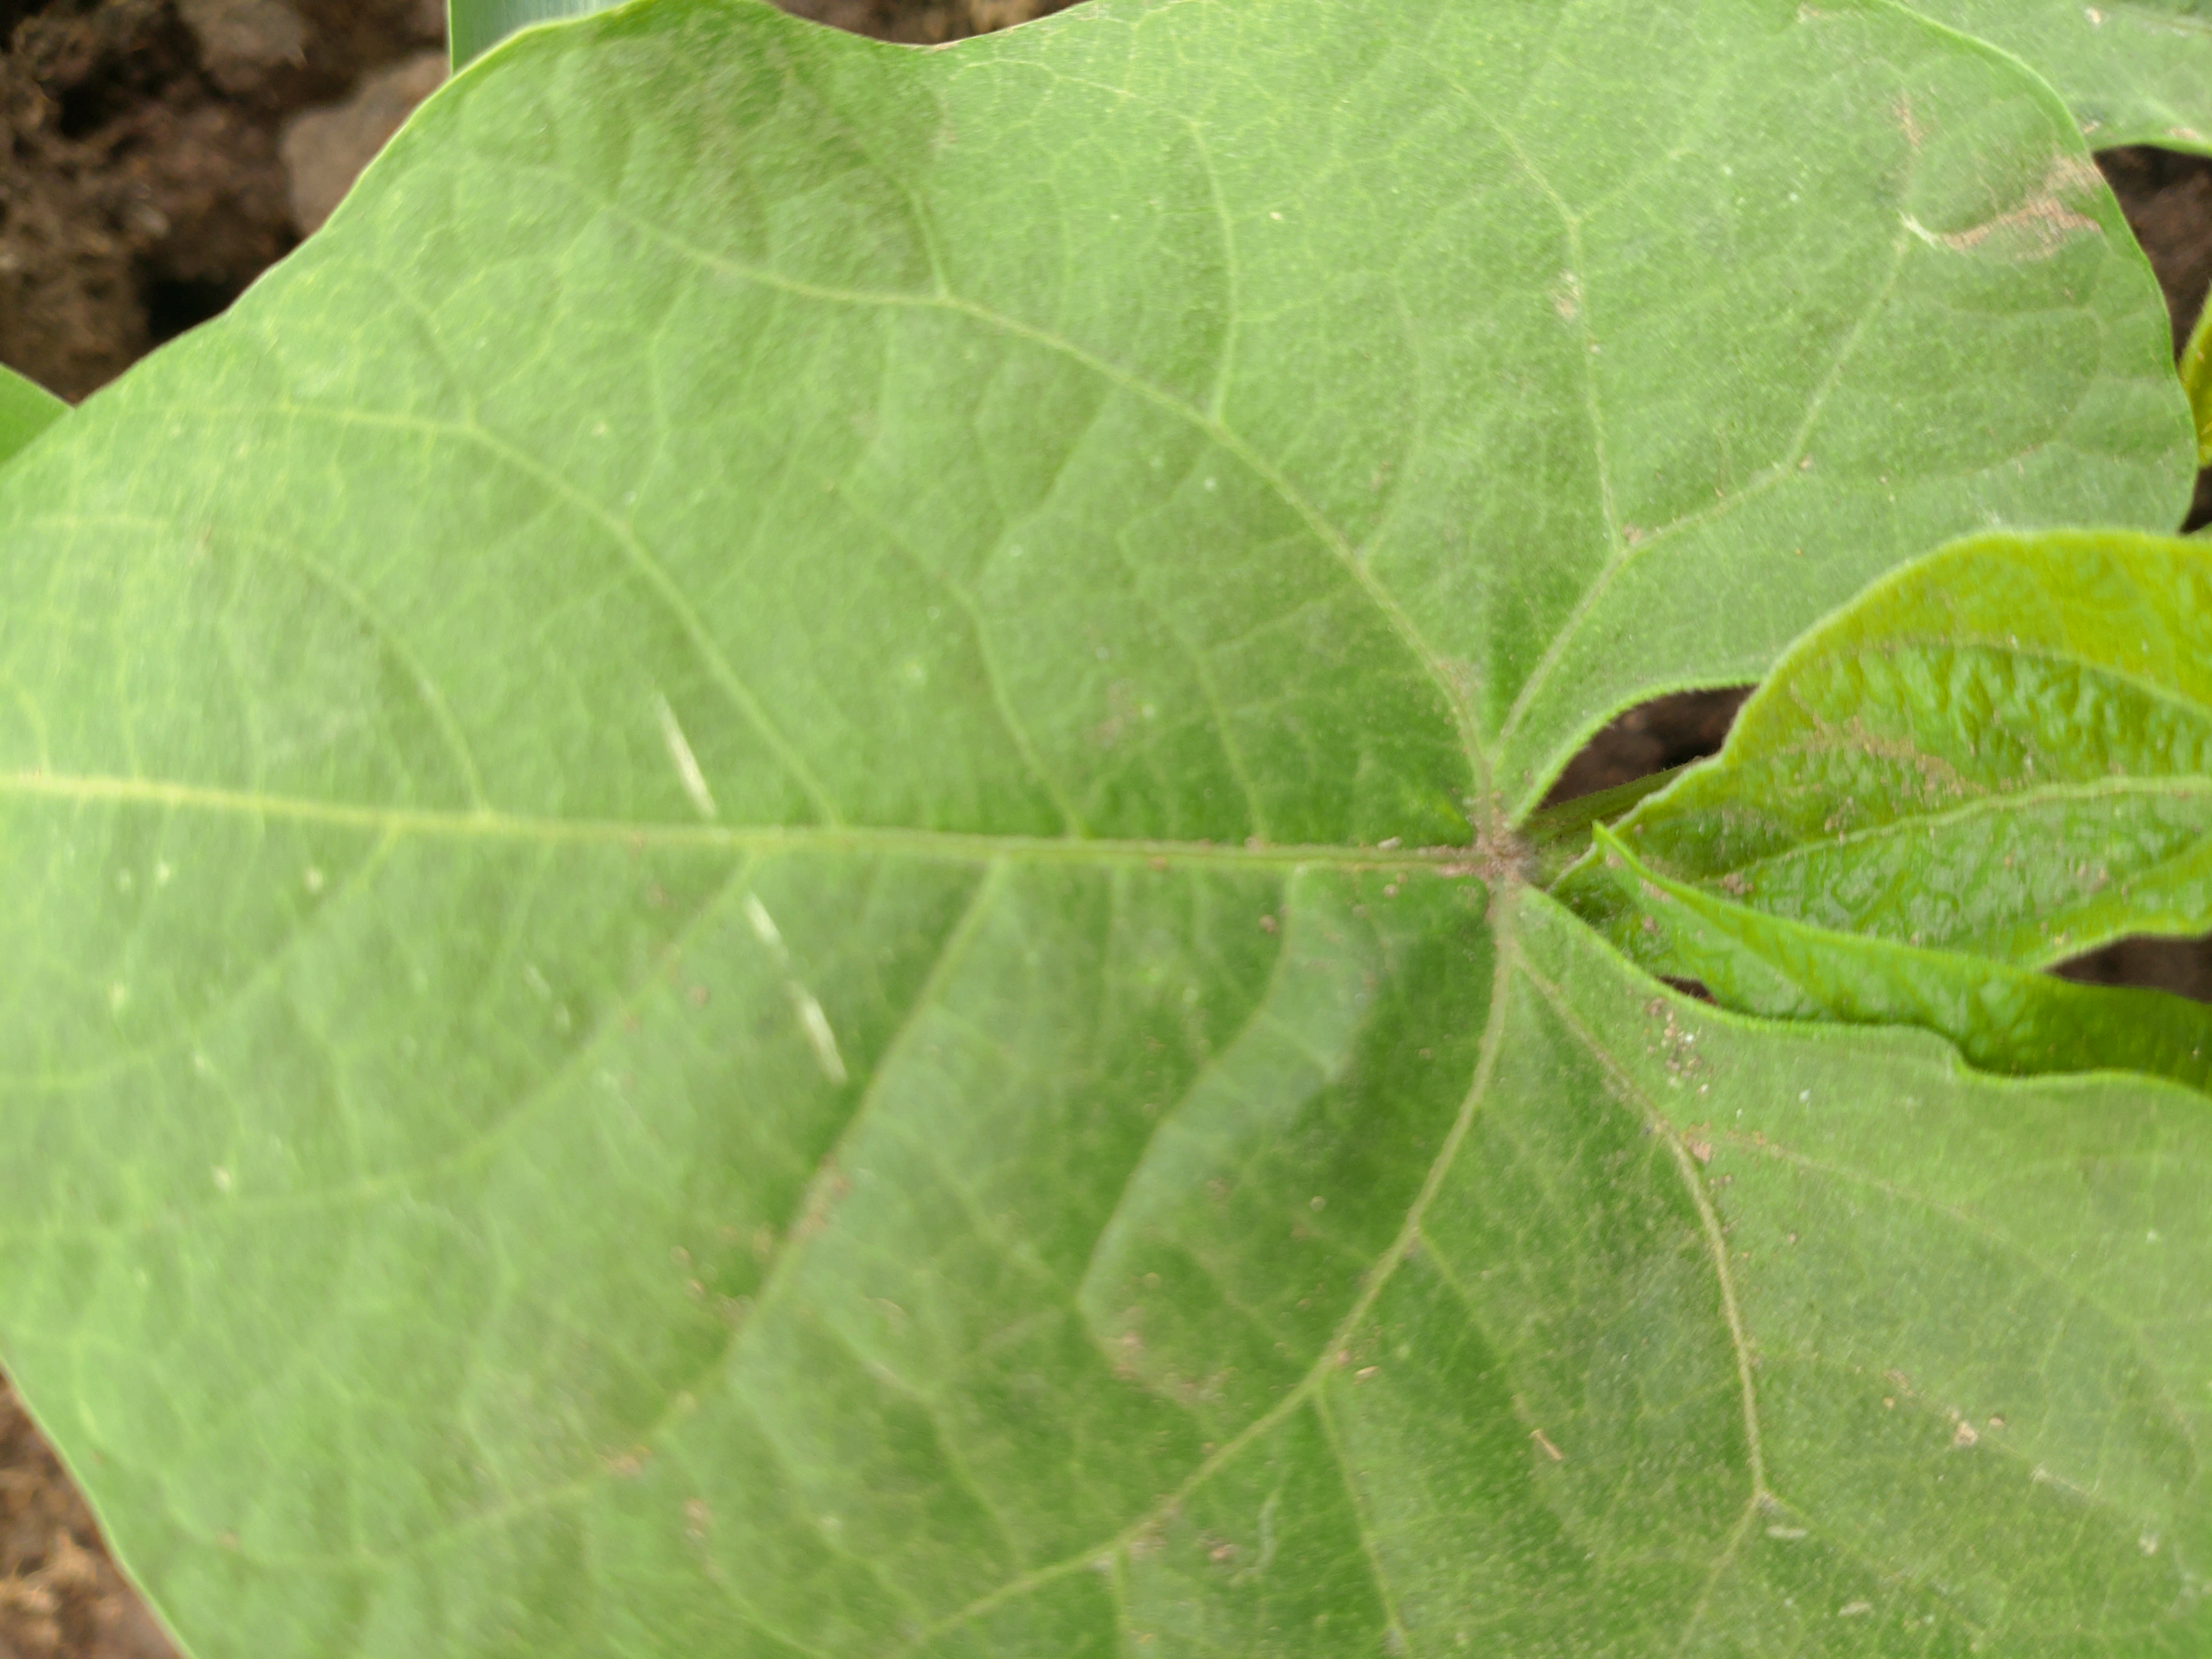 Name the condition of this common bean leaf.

healthy
